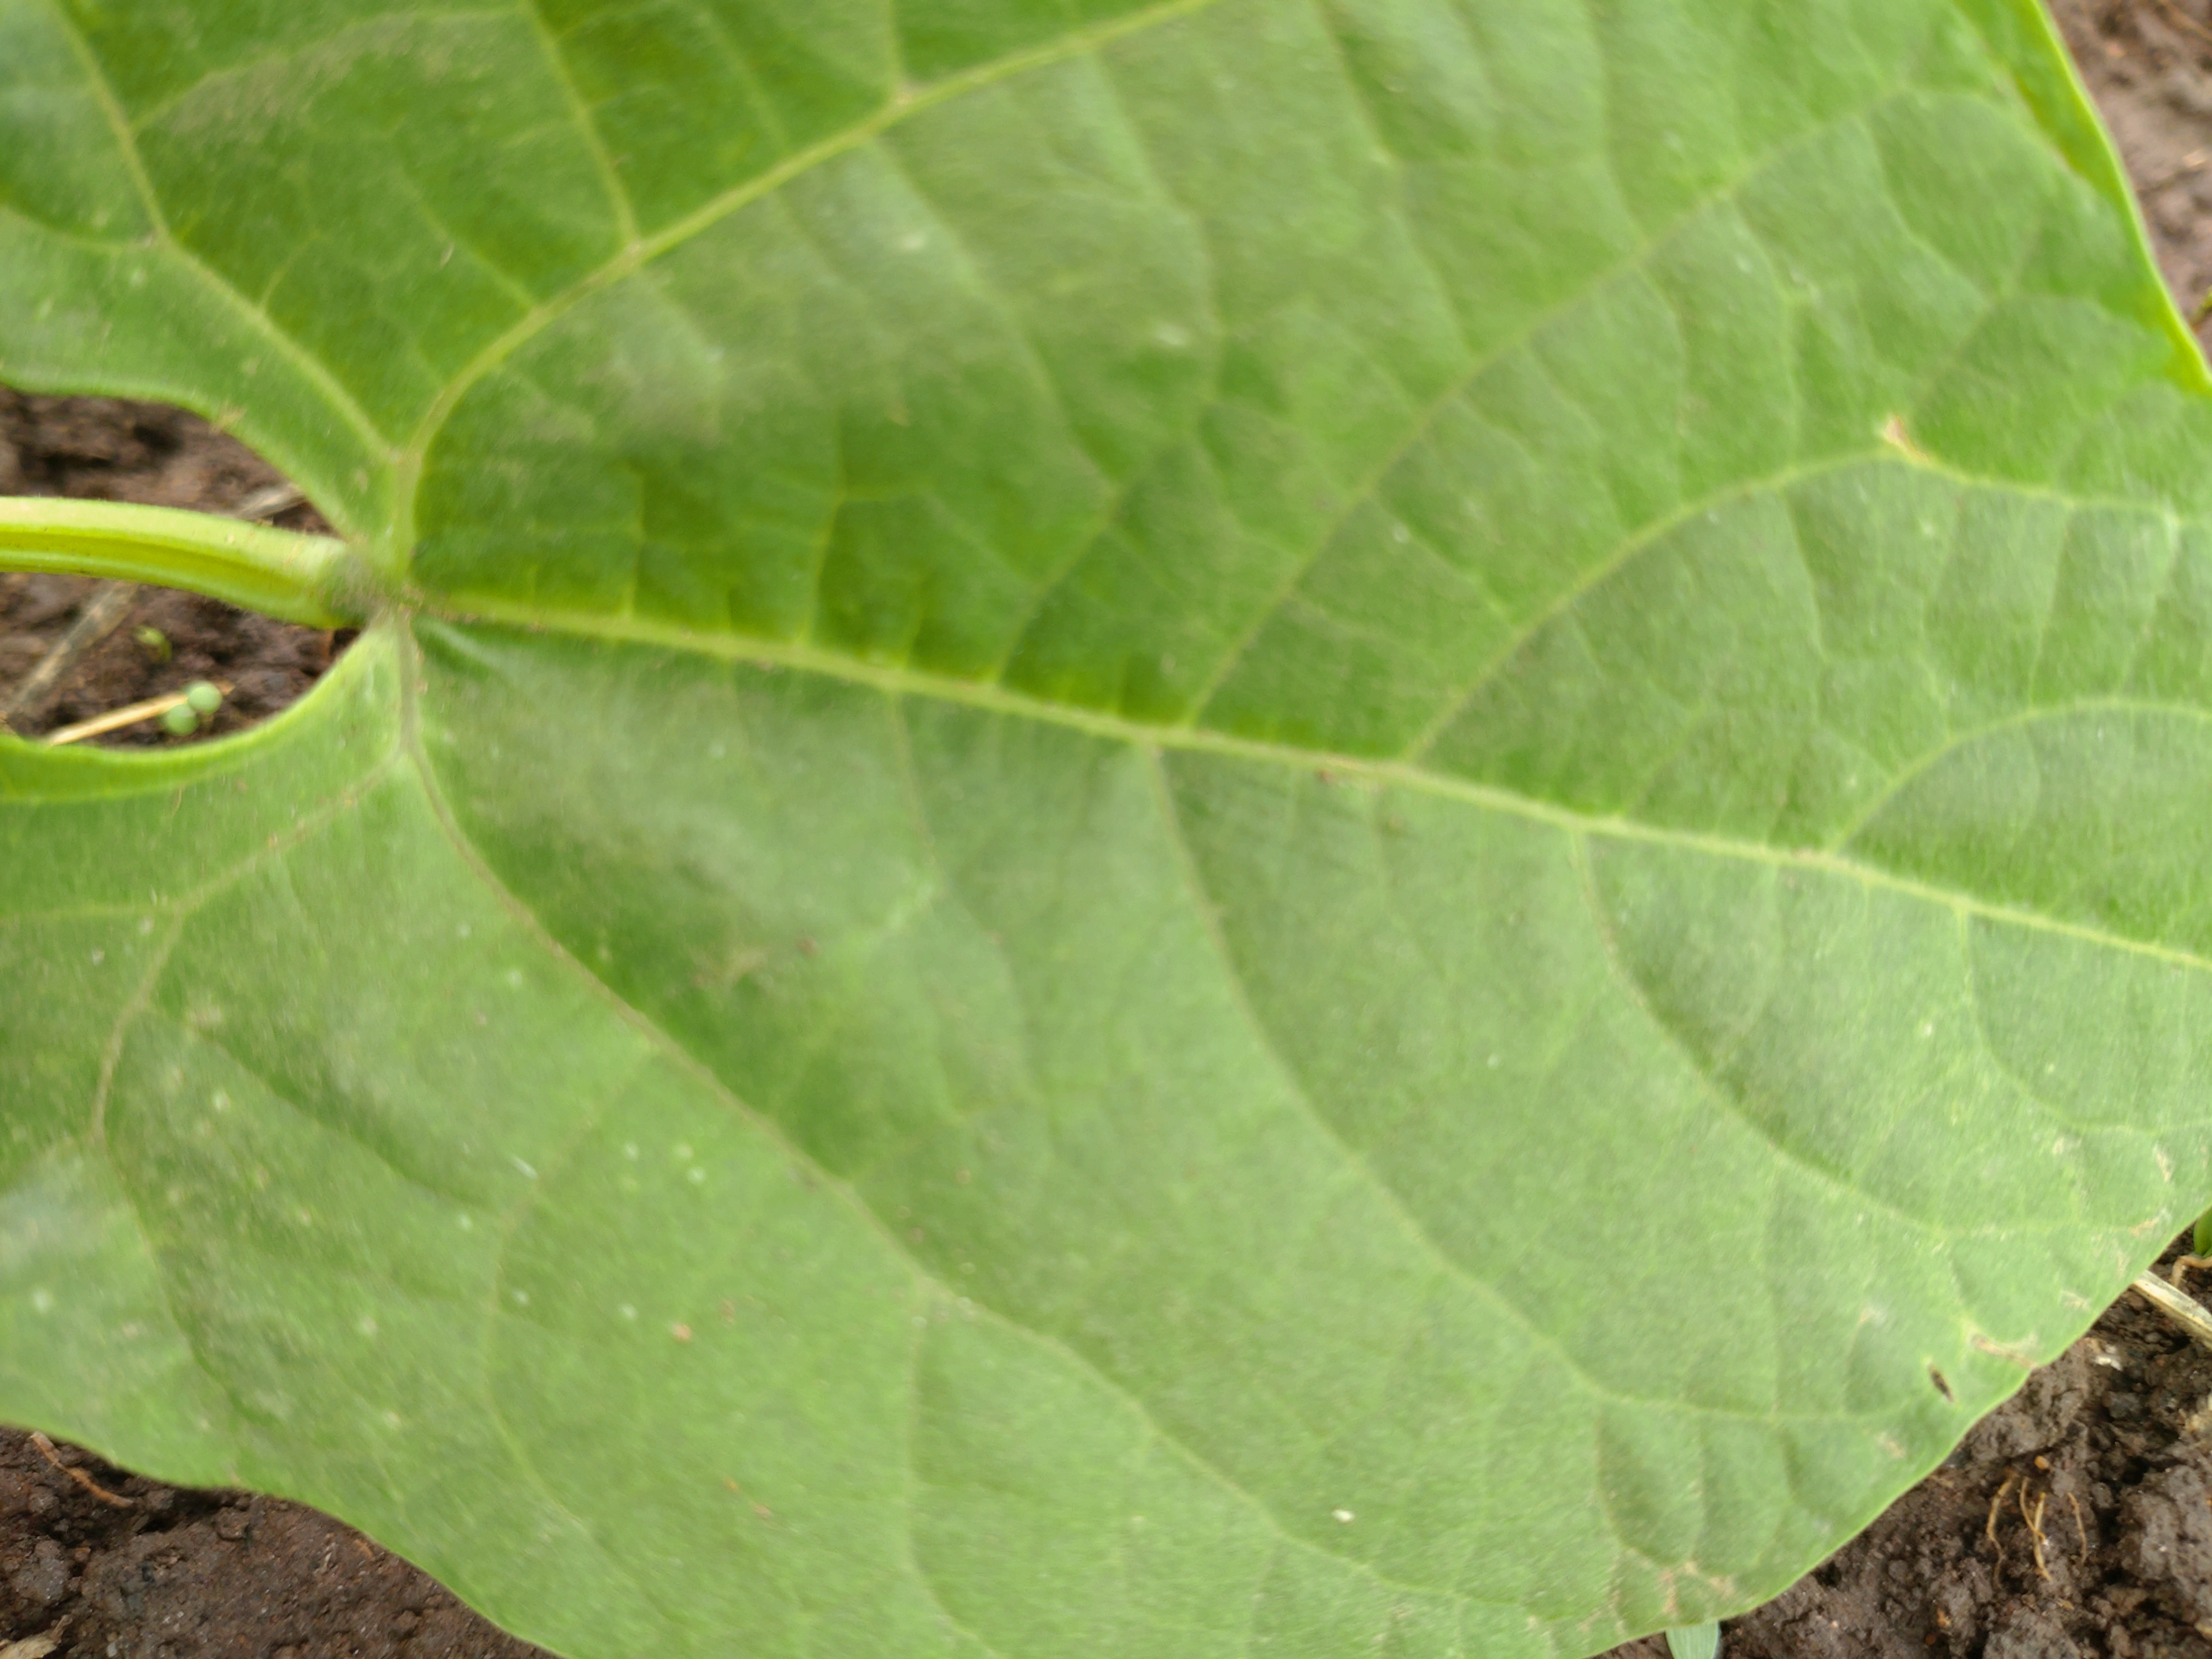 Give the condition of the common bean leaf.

healthy
